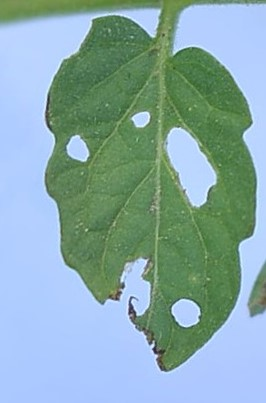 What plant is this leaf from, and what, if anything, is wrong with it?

tomato, infected
